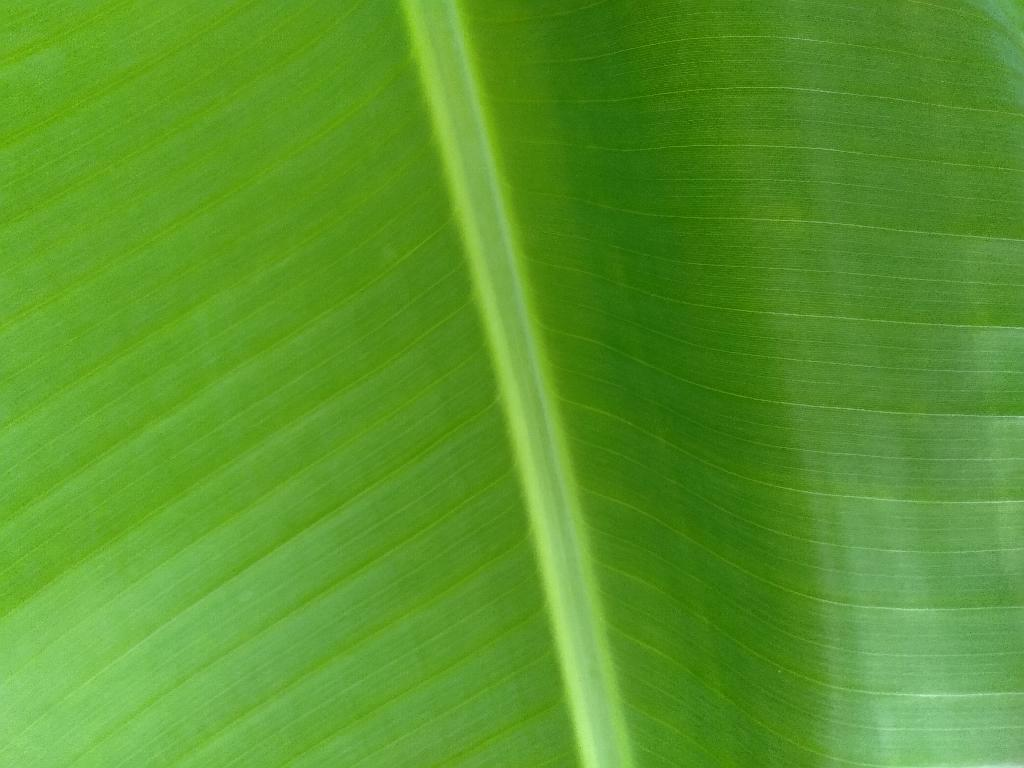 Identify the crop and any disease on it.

banana, healthy
